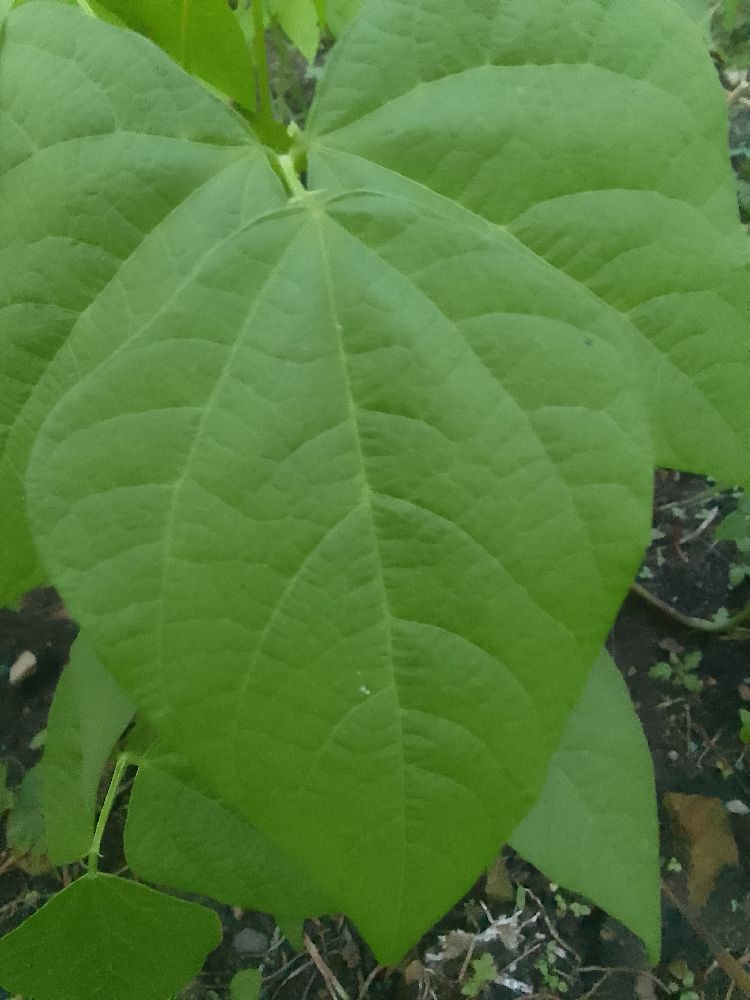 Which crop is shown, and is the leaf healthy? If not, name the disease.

common bean, healthy
